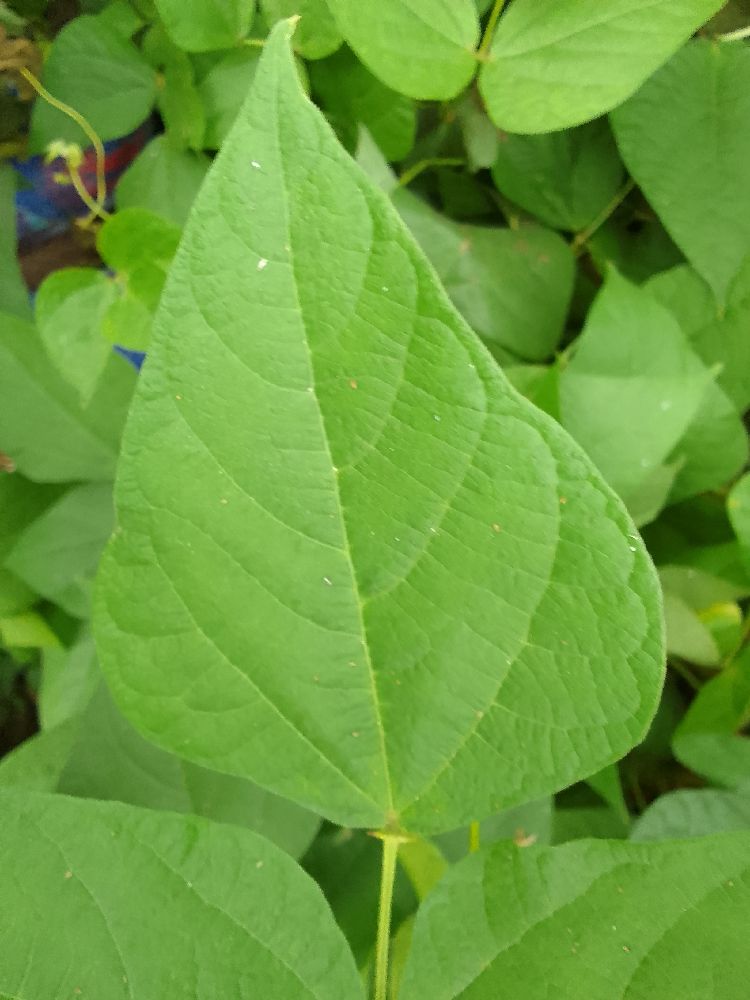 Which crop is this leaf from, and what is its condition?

common bean, healthy
